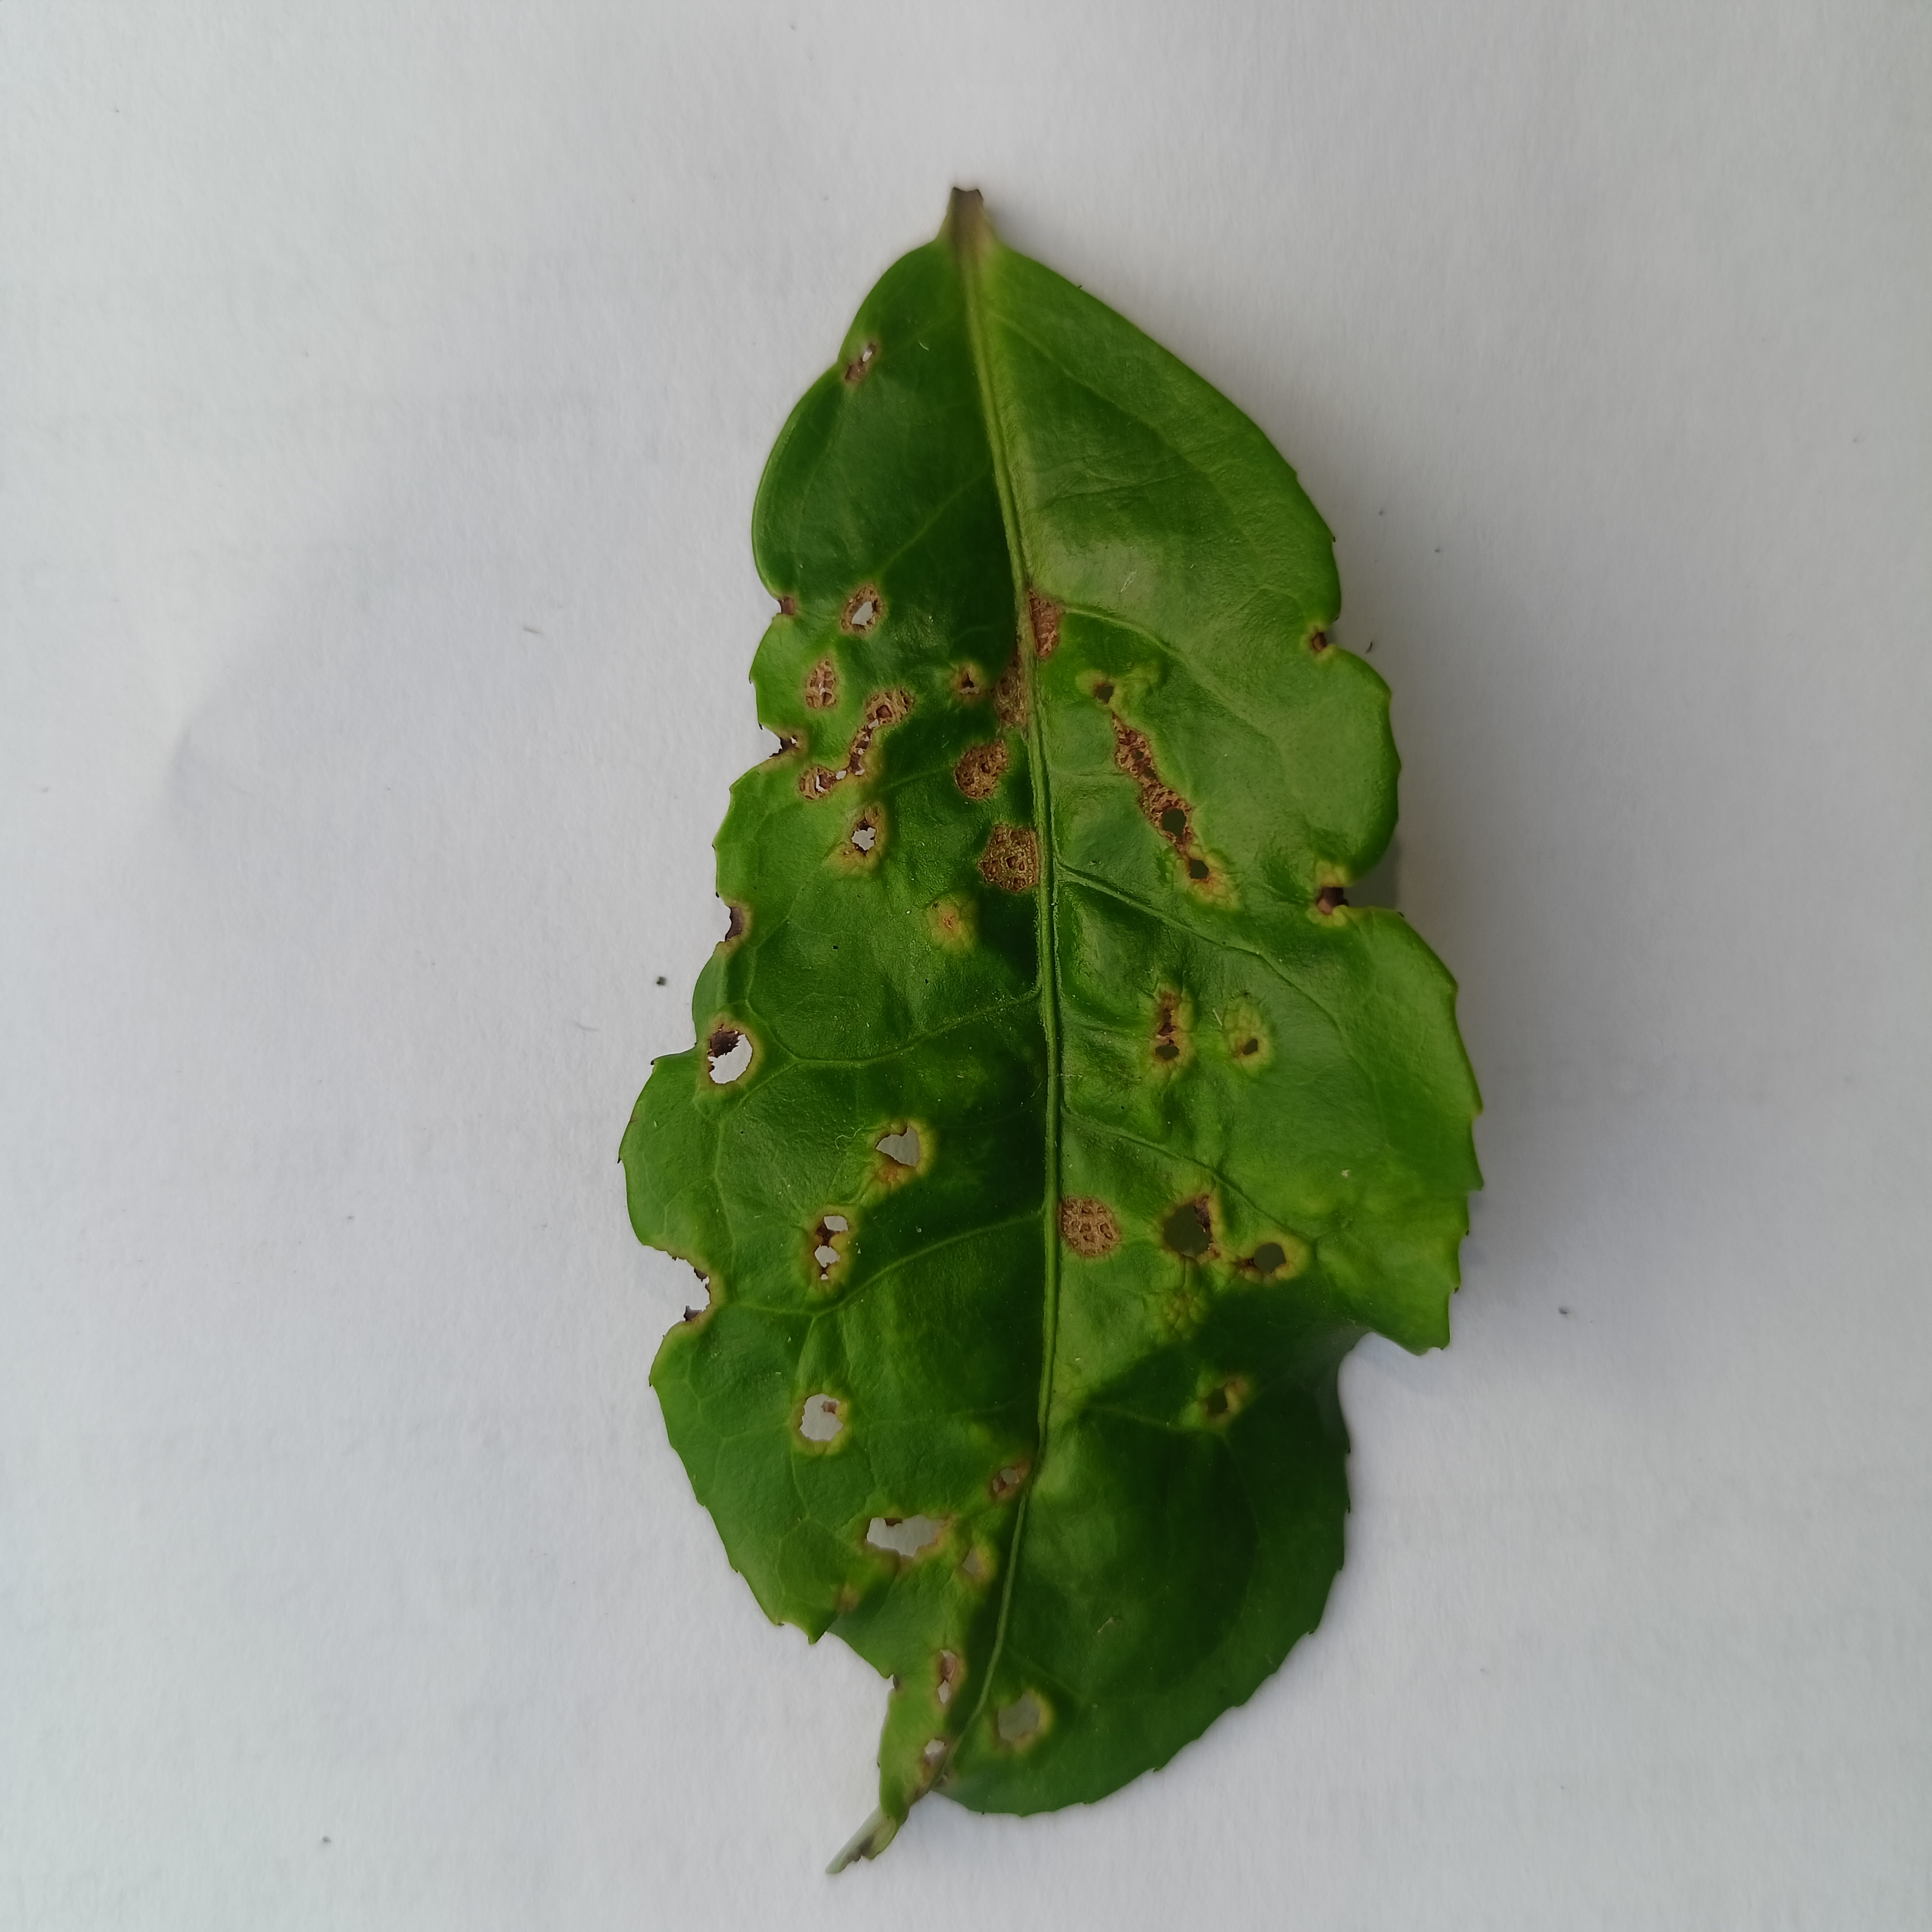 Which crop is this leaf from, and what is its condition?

tea, helopeltis
